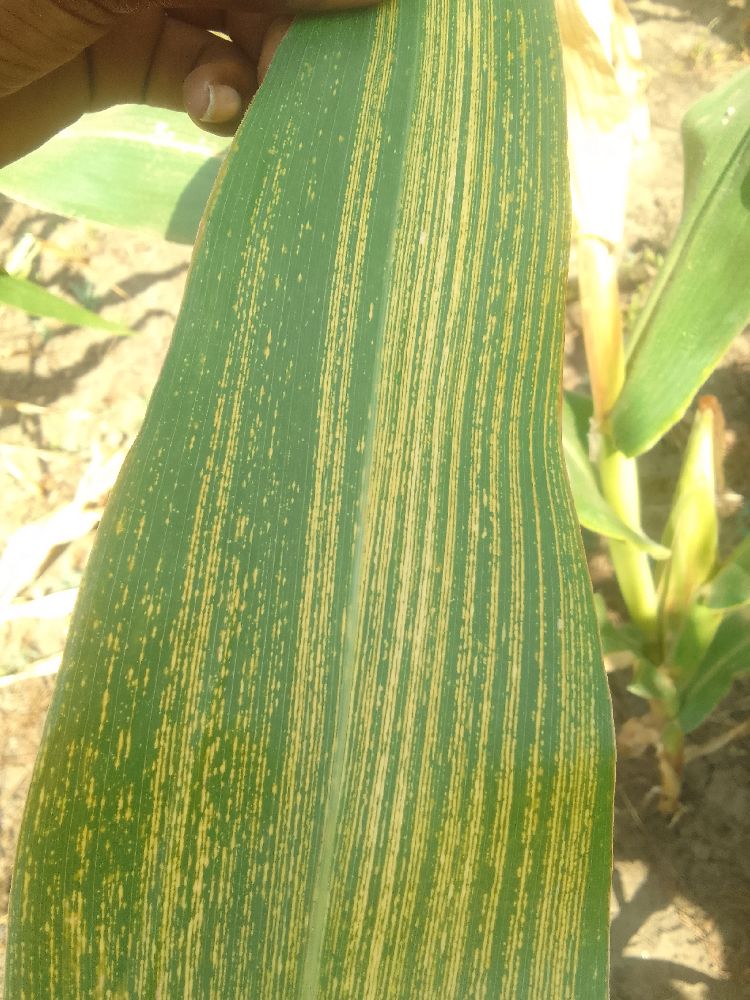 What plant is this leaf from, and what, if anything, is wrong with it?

maize, maize streak virus
